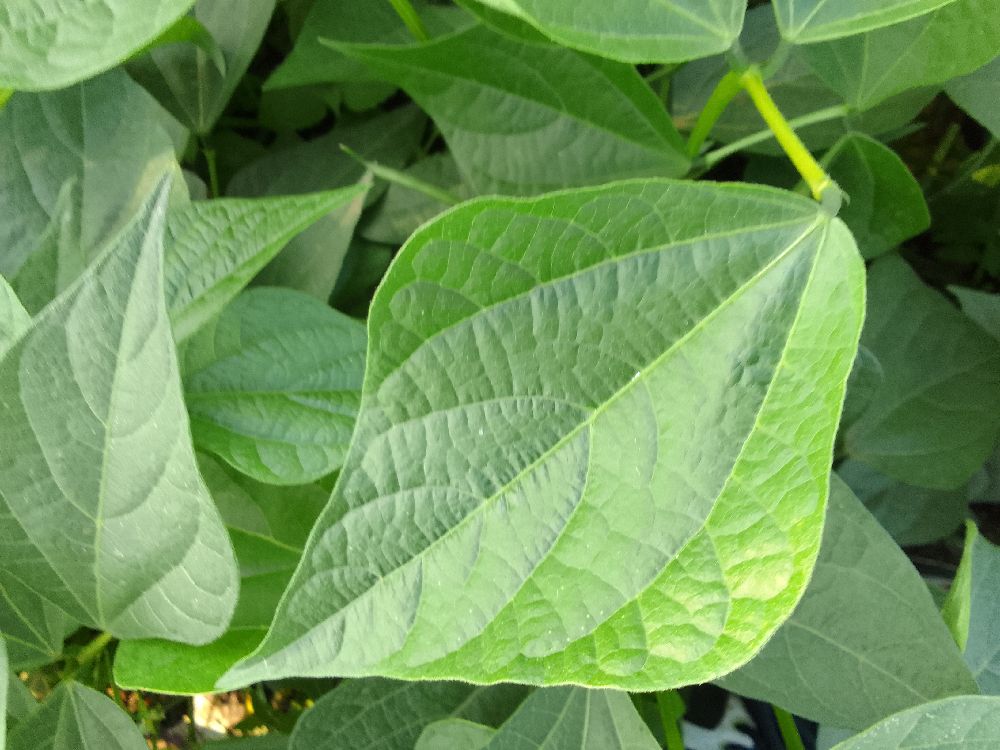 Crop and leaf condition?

common bean, healthy
